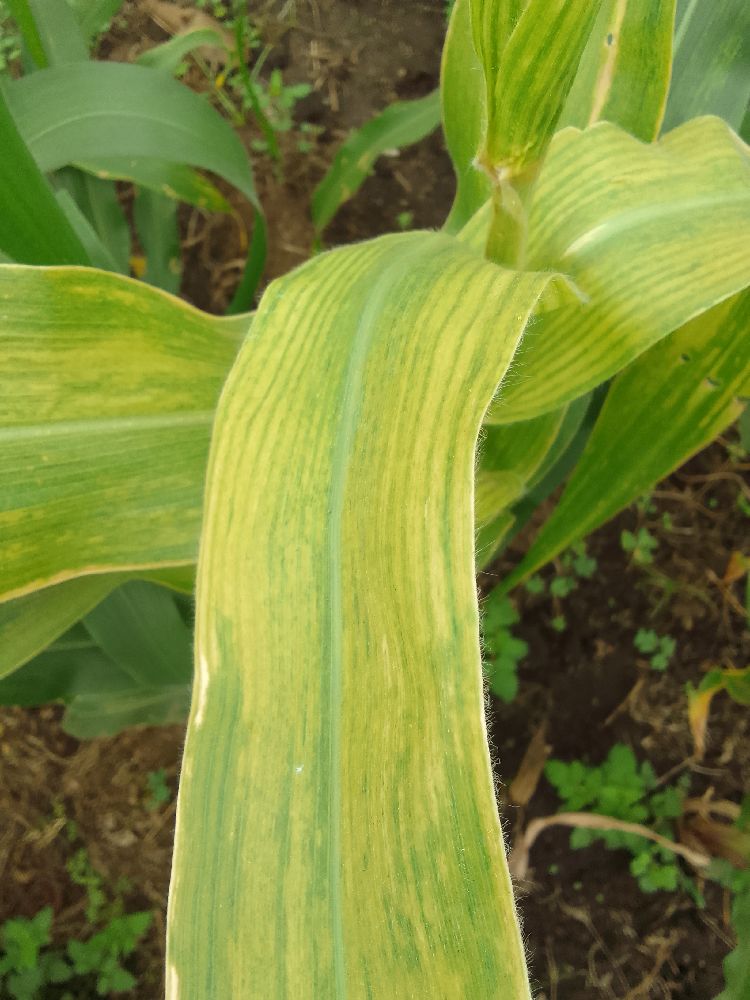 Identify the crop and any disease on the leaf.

maize, maize lethal necrosis
